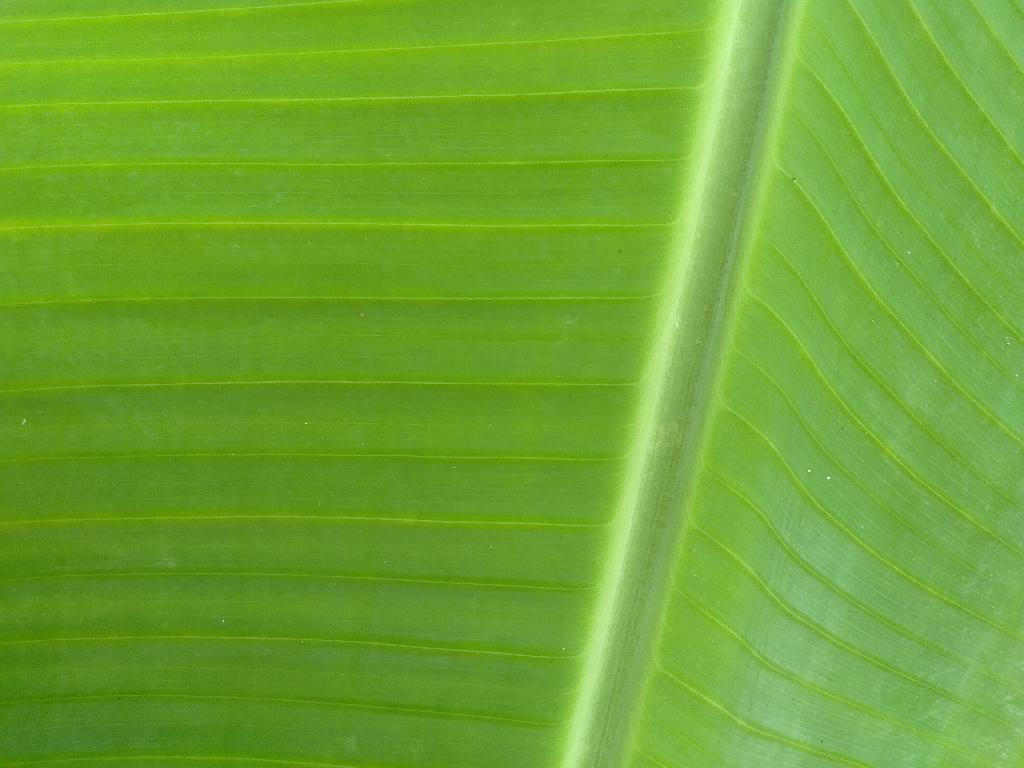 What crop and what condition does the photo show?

banana, healthy
